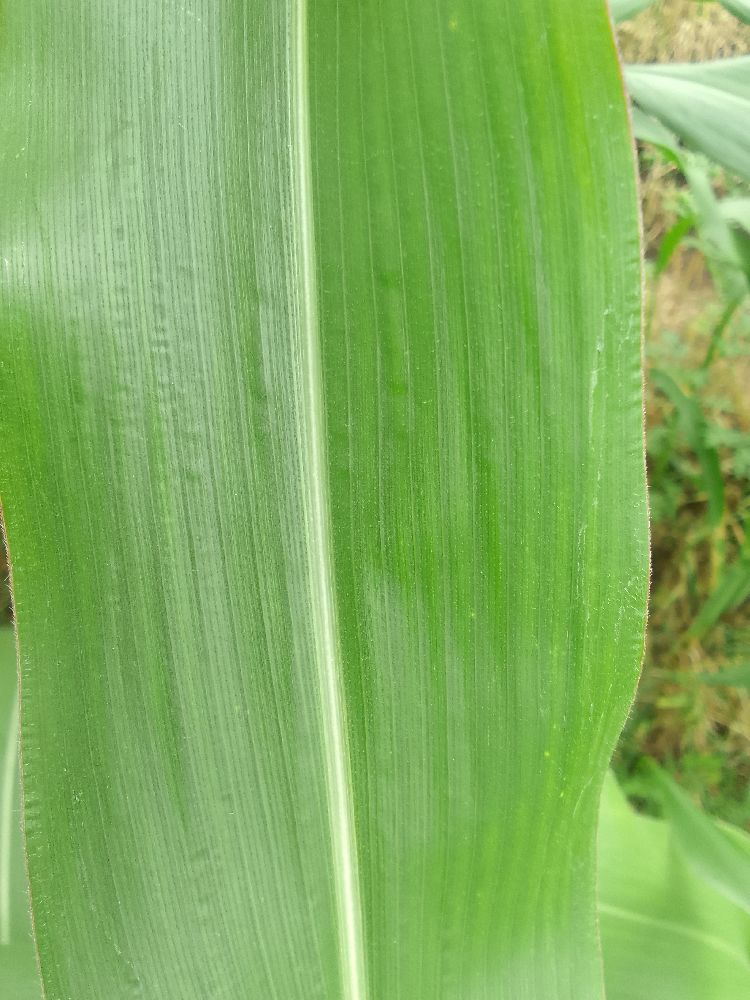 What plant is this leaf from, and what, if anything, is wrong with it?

maize, healthy
